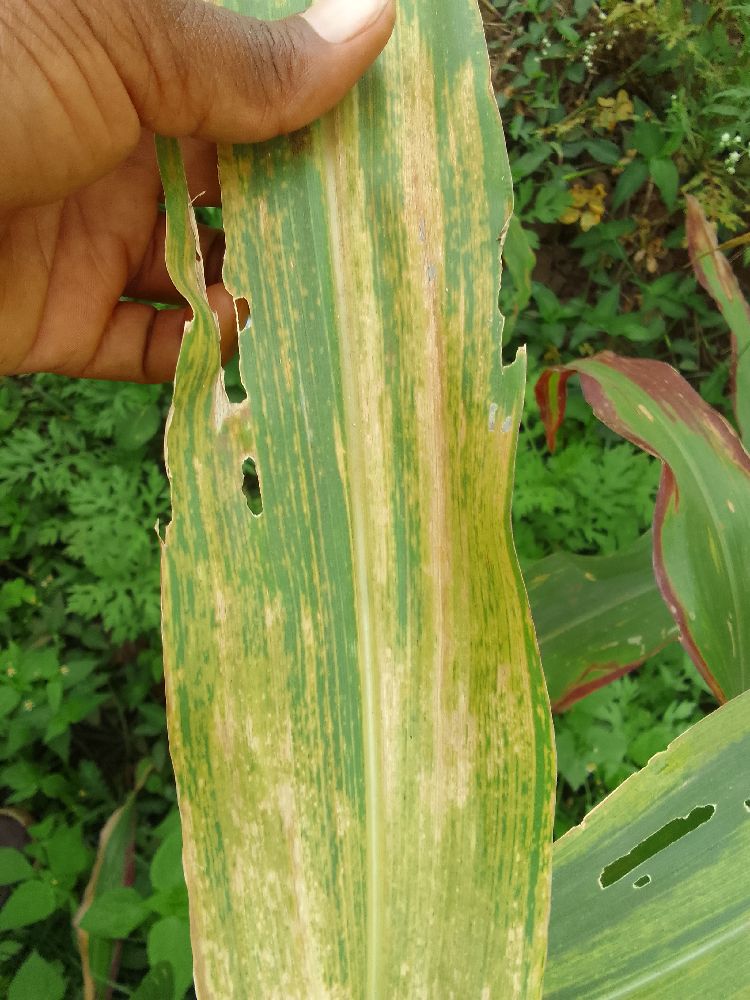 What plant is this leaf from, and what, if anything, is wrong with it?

maize, maize lethal necrosis
